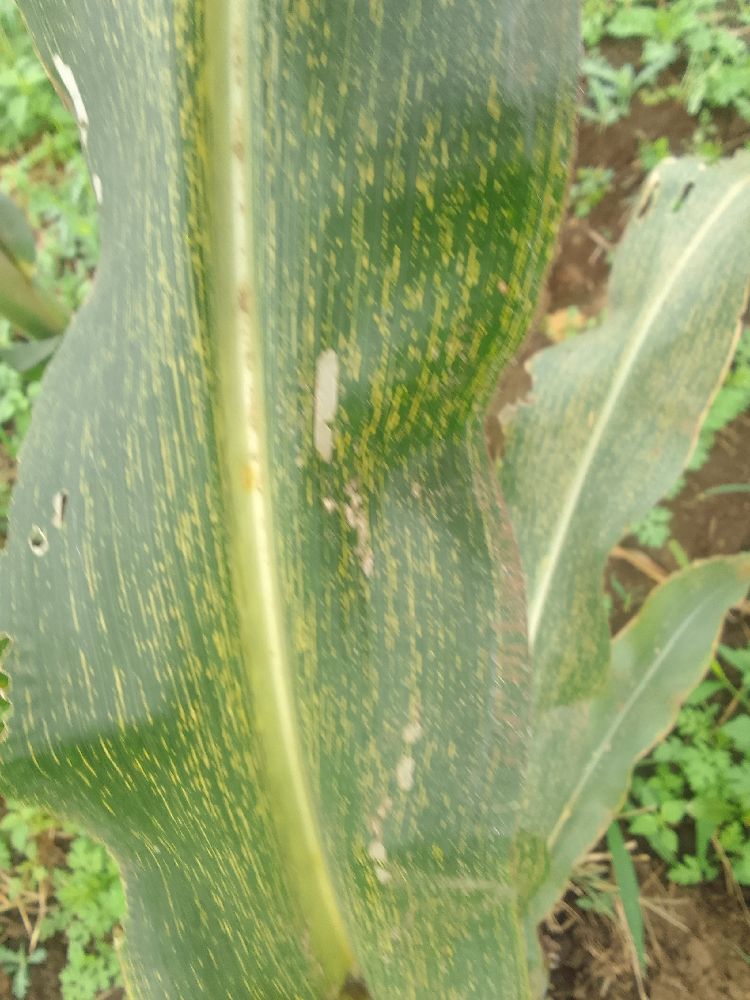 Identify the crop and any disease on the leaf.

maize, maize streak virus
